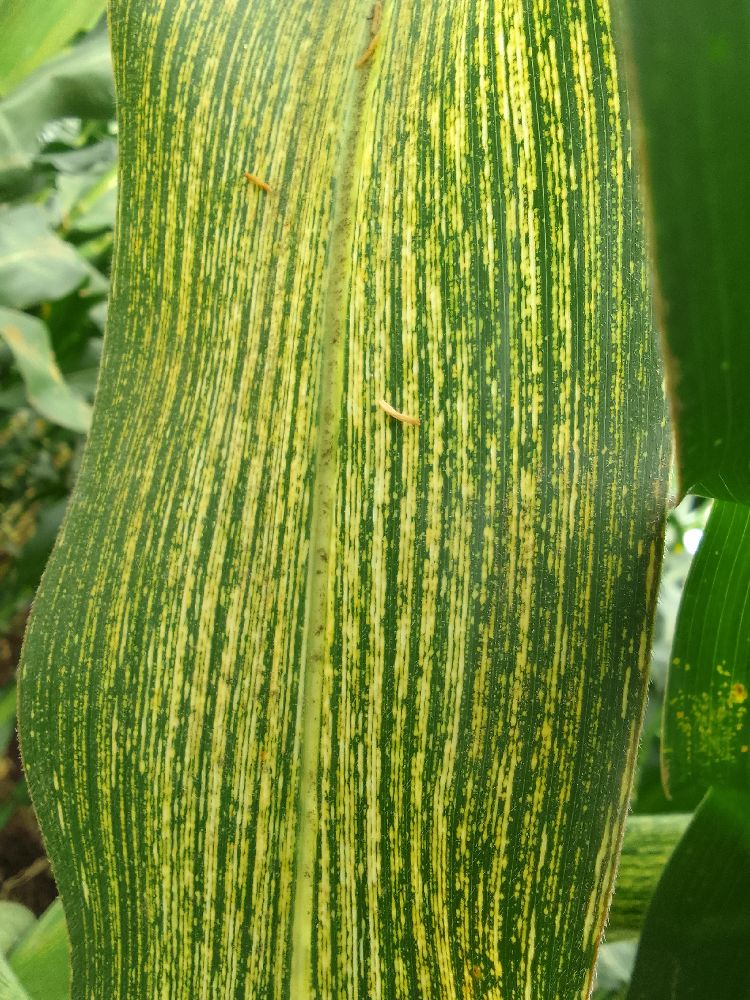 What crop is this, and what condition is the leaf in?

maize, maize streak virus
